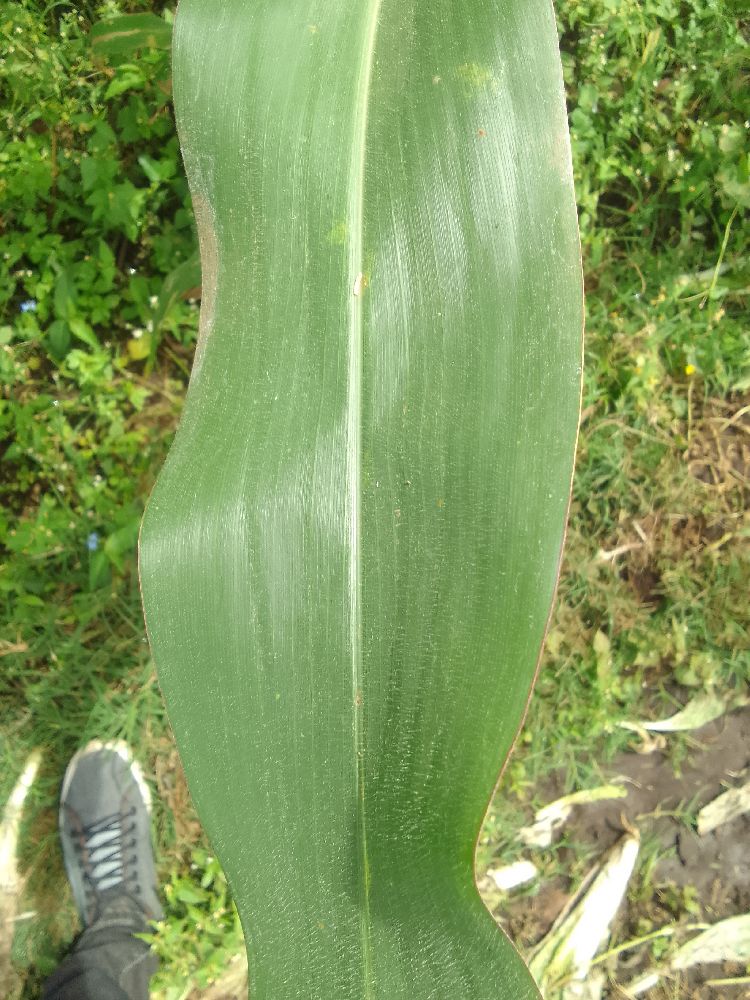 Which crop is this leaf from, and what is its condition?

maize, healthy
